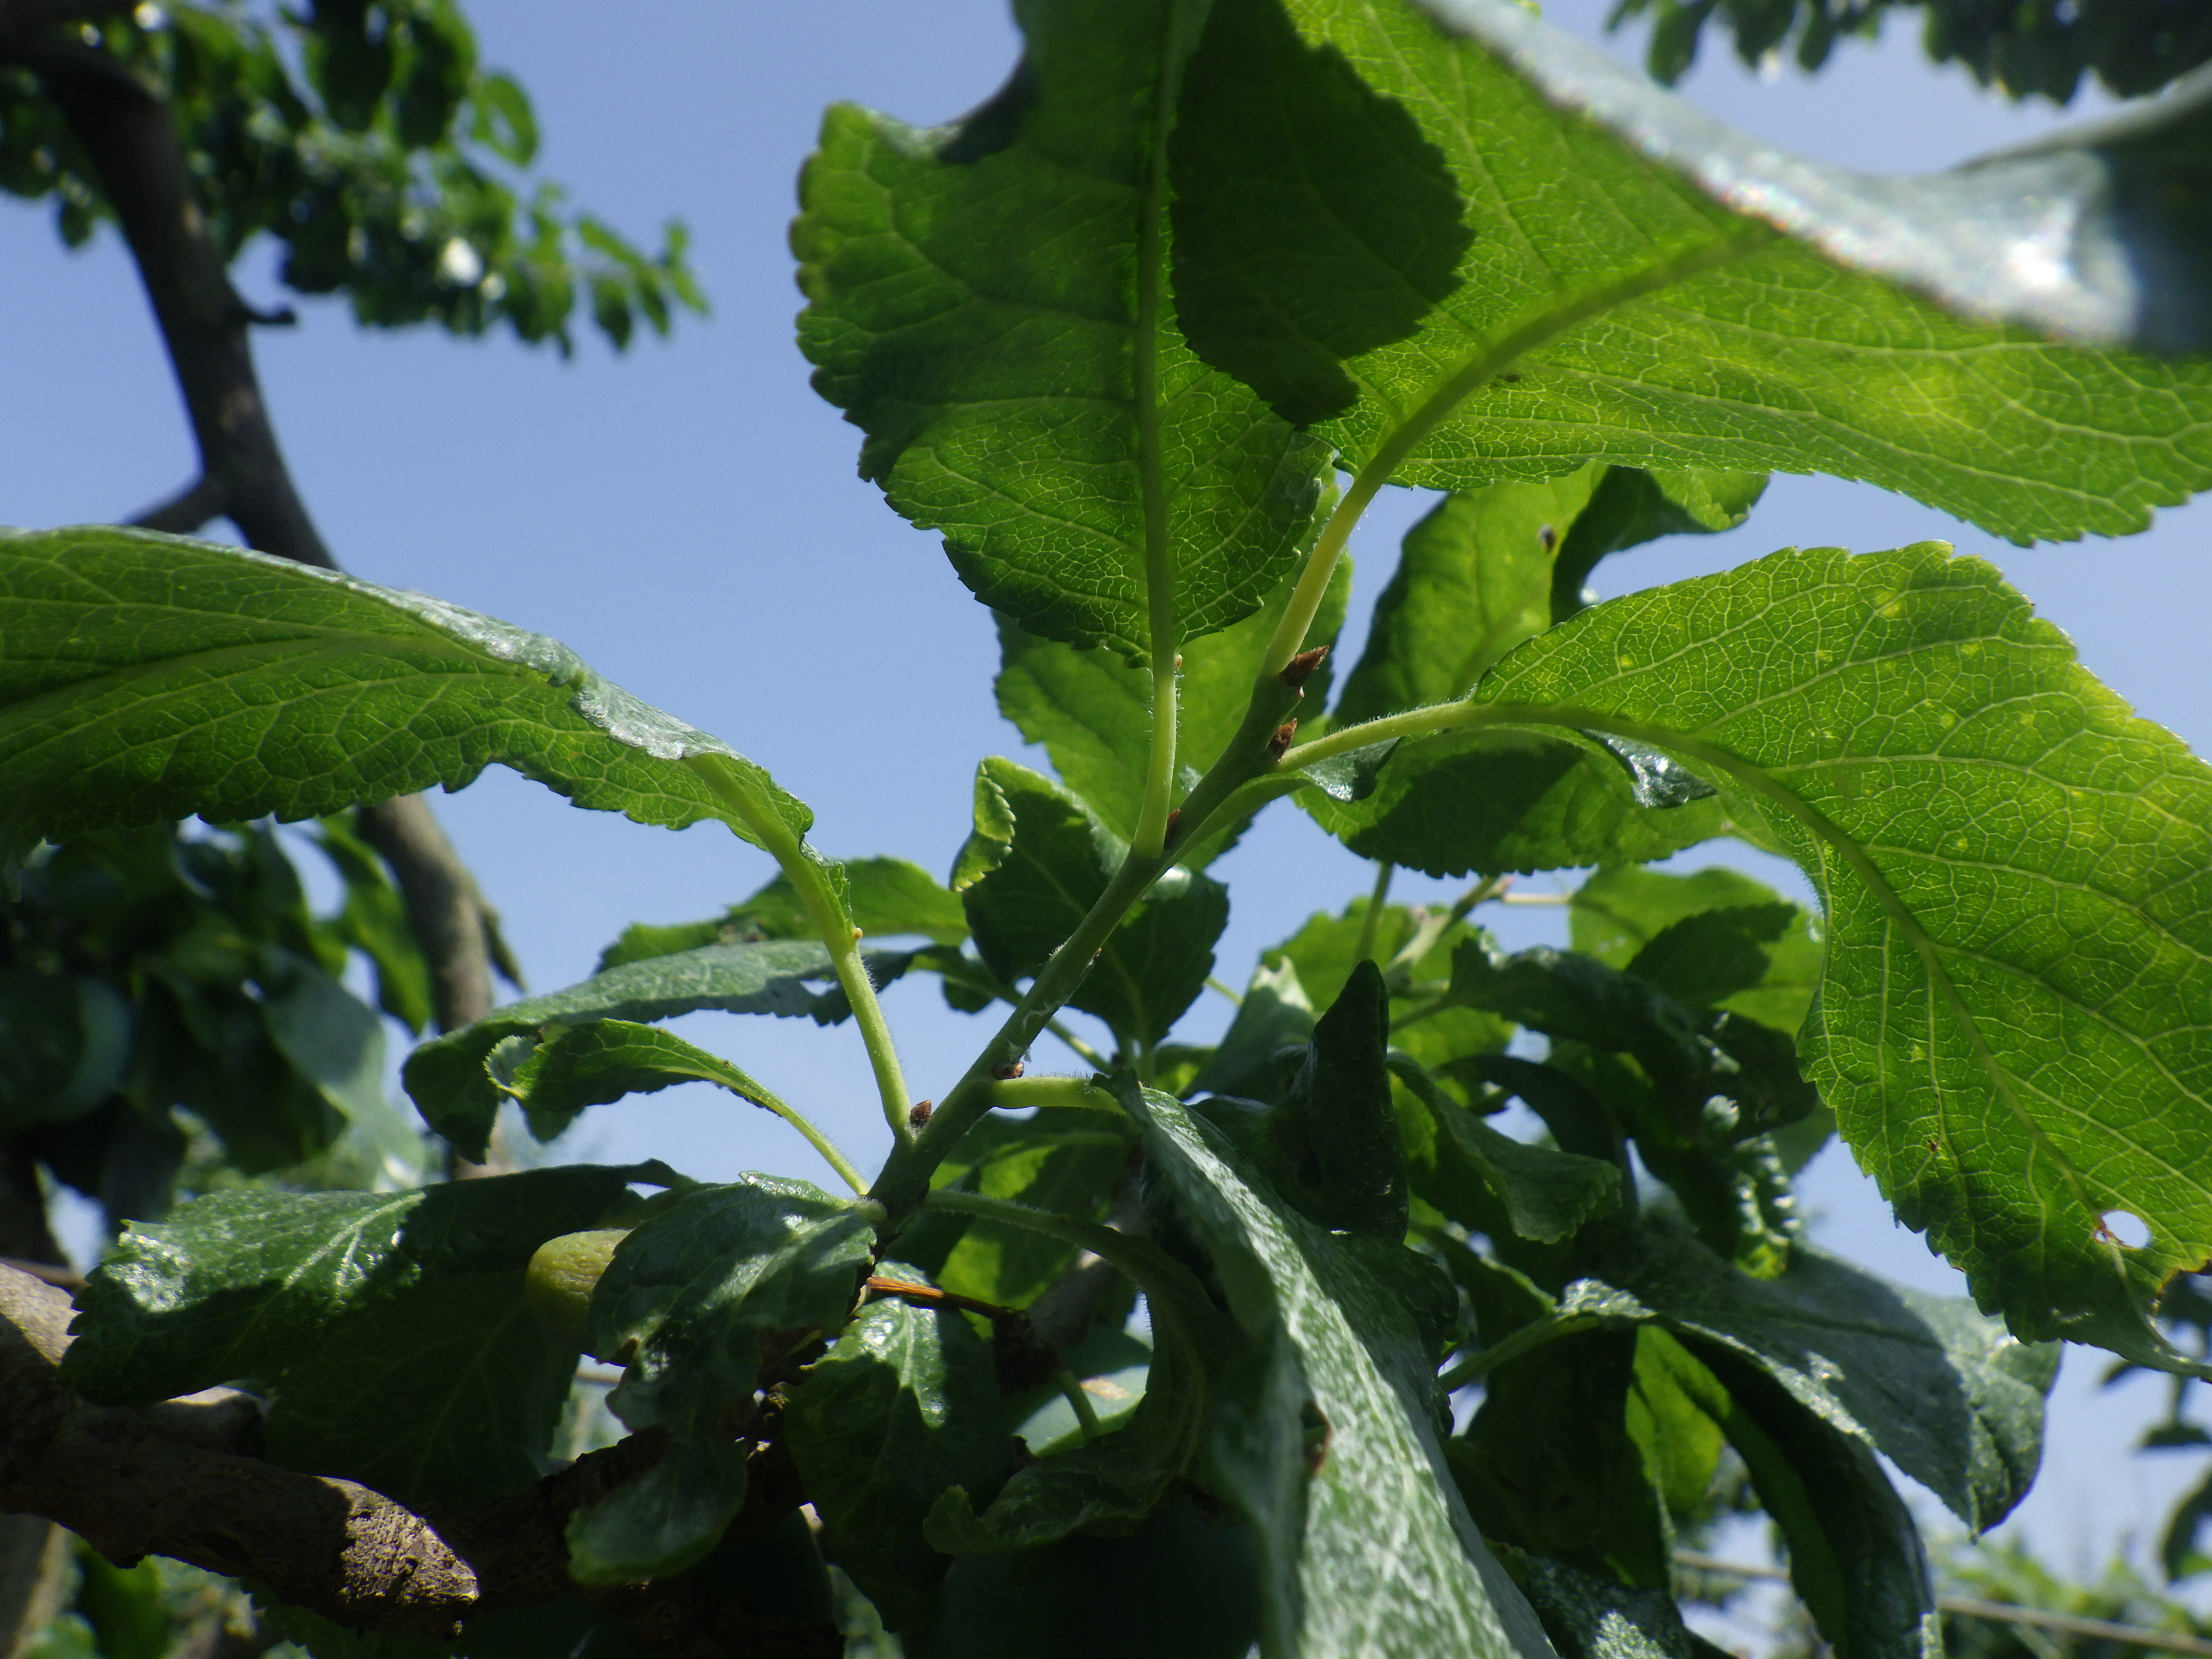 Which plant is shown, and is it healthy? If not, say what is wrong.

plum, shot hole disease
